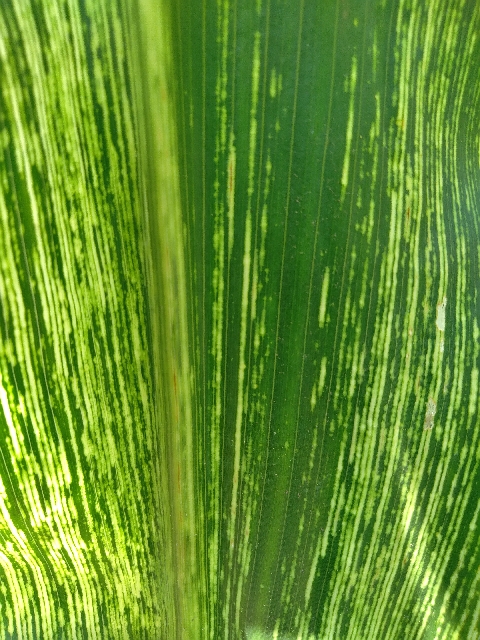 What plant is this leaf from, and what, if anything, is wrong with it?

maize, maize streak virus
